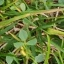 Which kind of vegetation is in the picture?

unstructured weed
